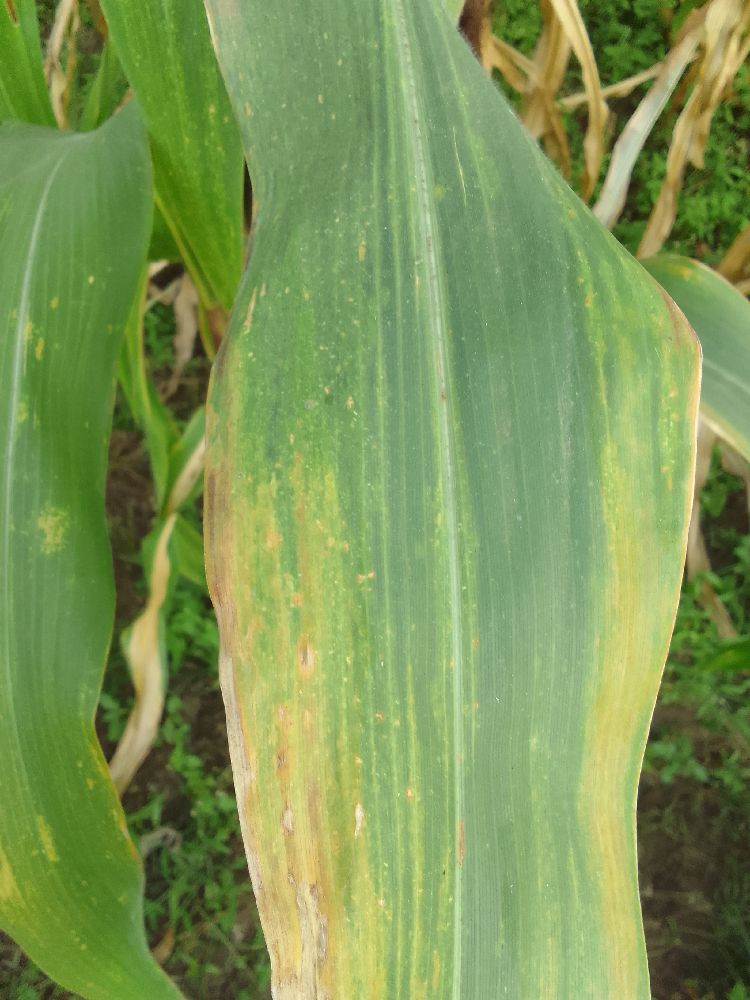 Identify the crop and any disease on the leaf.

maize, maize lethal necrosis
